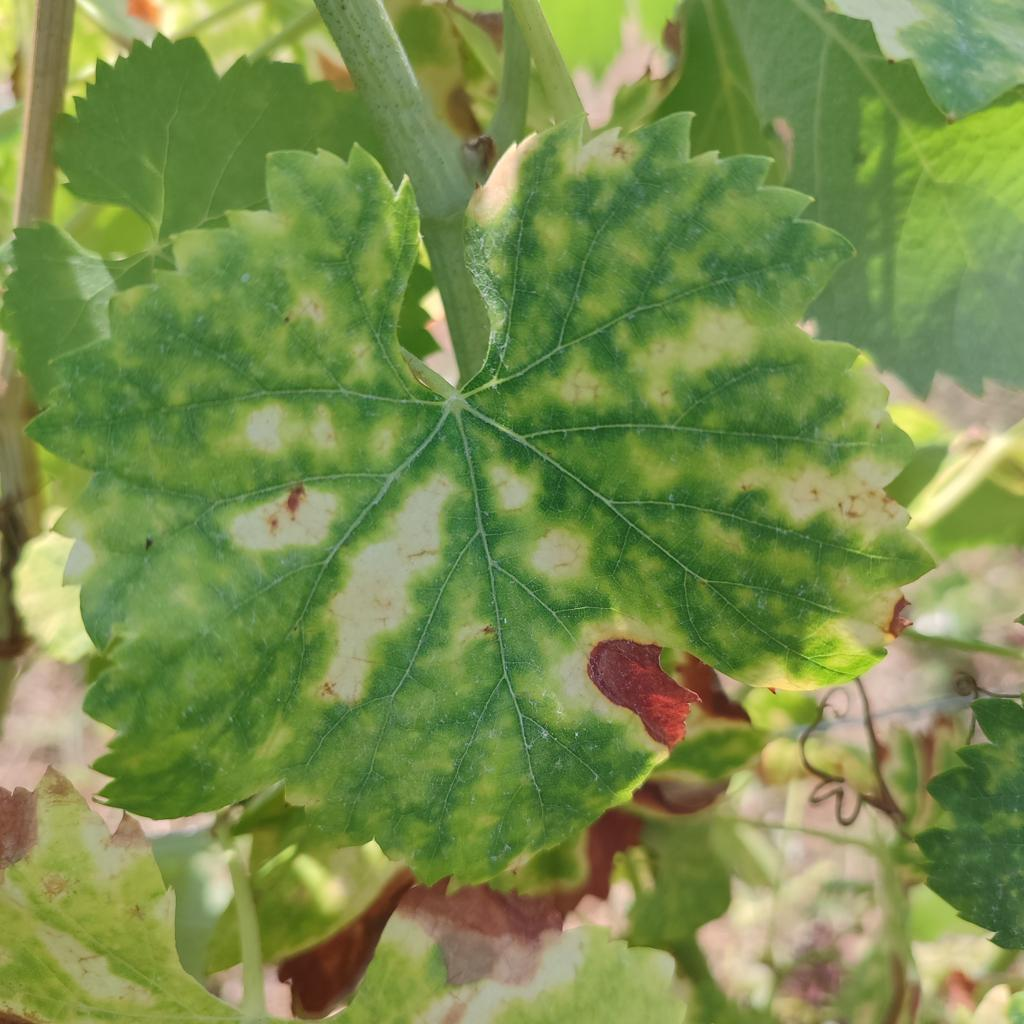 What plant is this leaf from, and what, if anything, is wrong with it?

grapevine, esca complex
